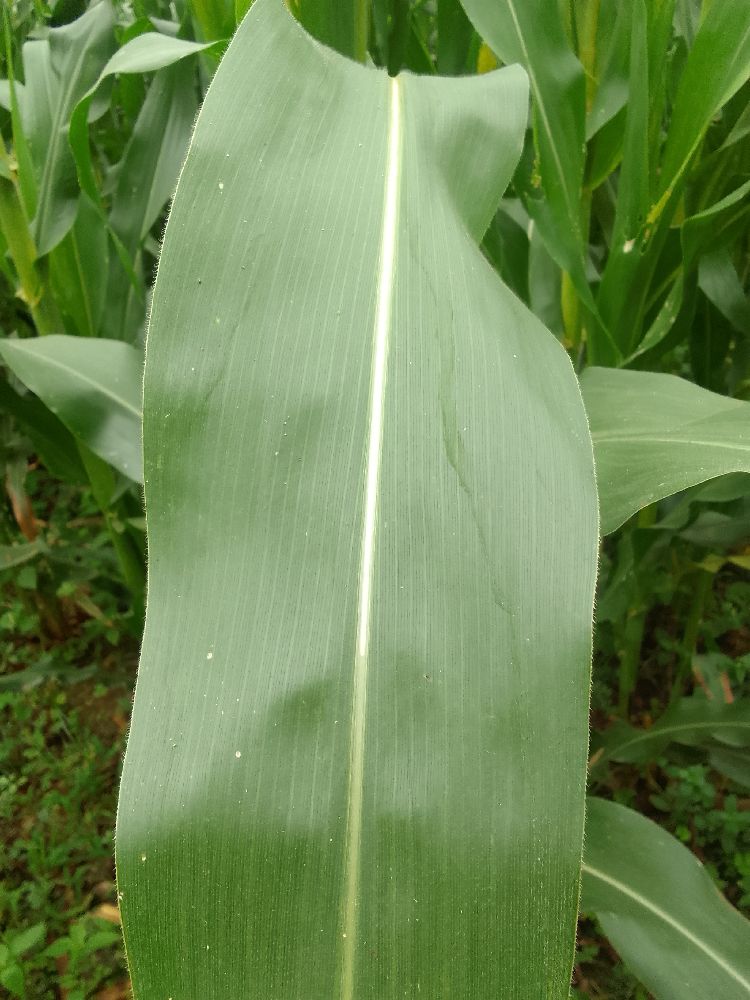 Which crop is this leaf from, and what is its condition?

maize, healthy
